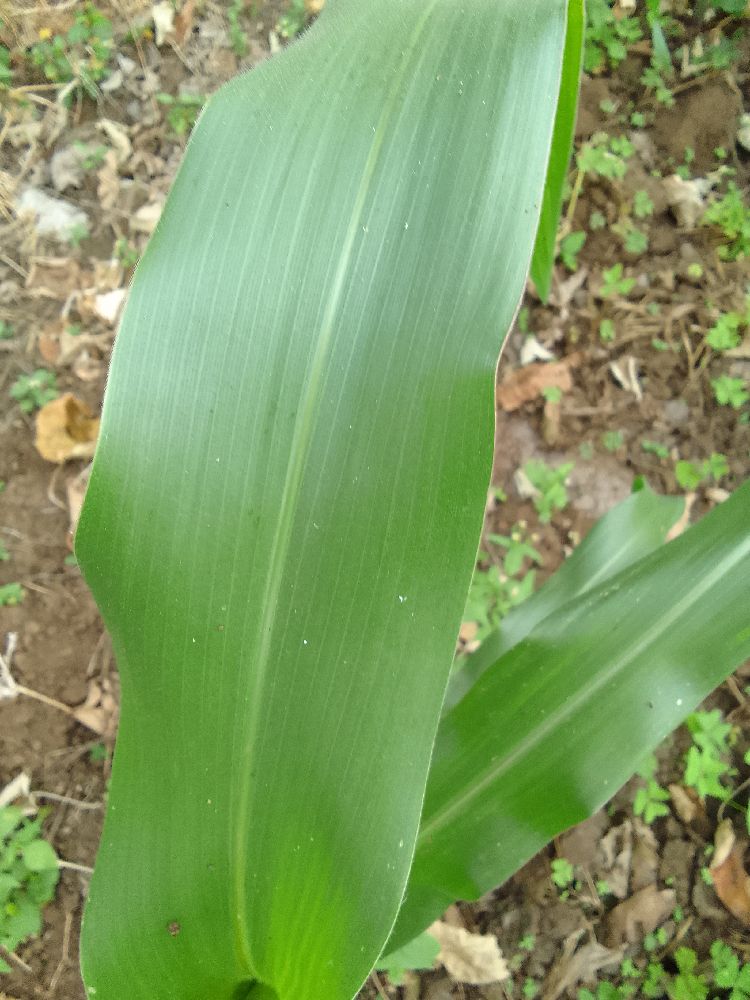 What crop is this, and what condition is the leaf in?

maize, healthy
